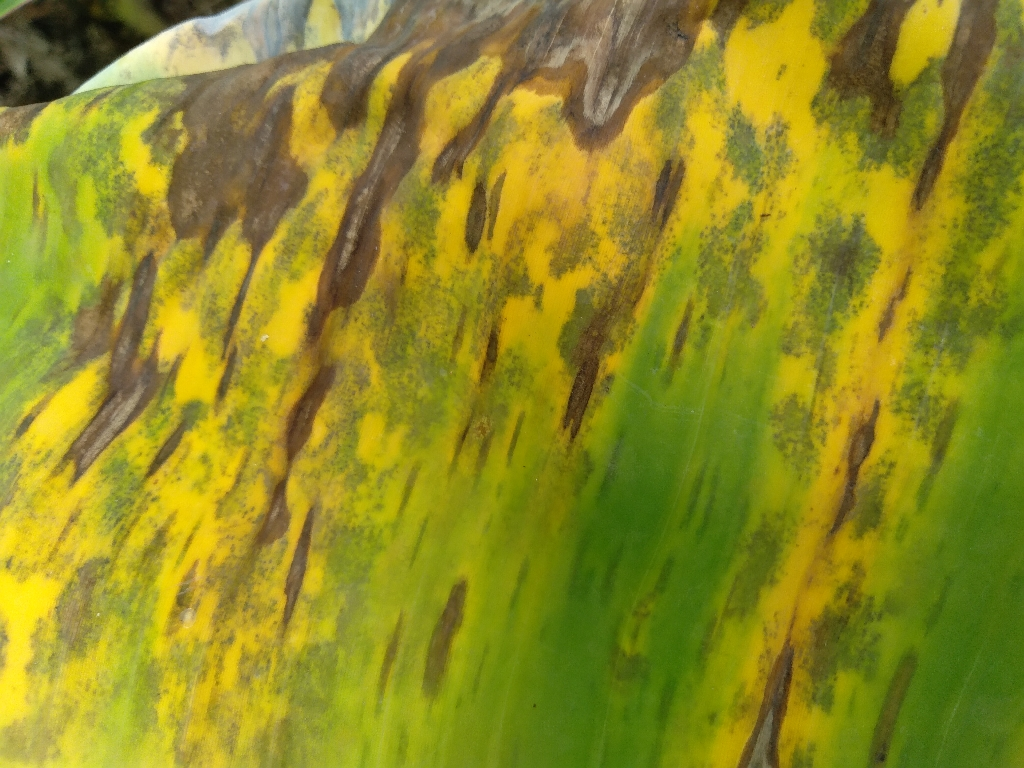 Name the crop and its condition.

banana, black sigatoka
